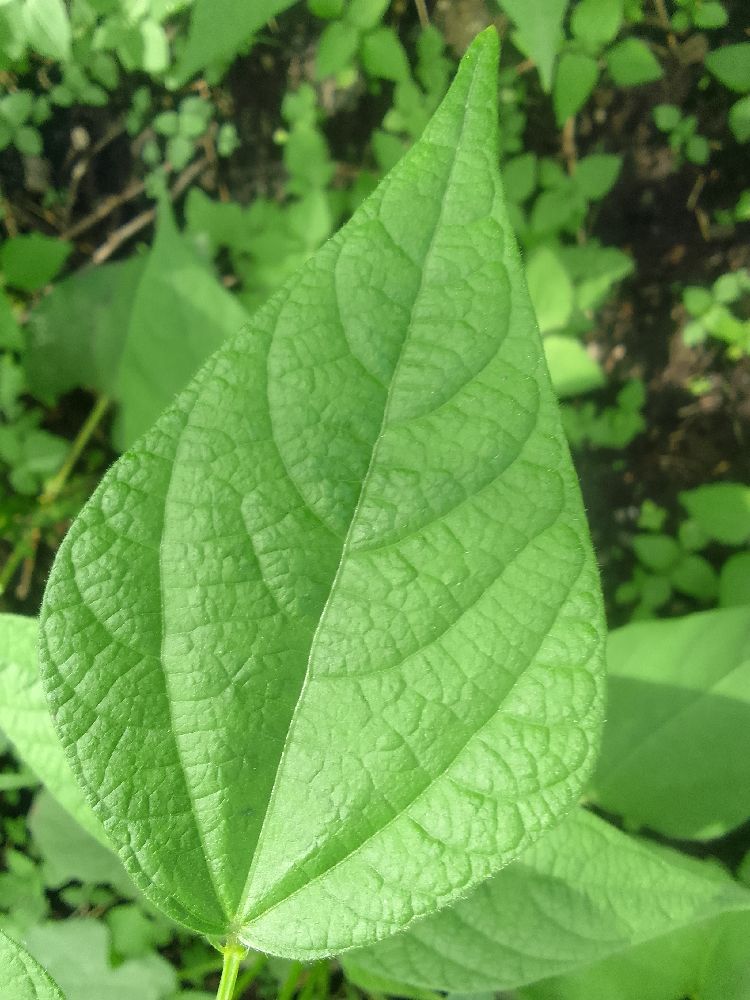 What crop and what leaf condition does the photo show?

common bean, healthy
